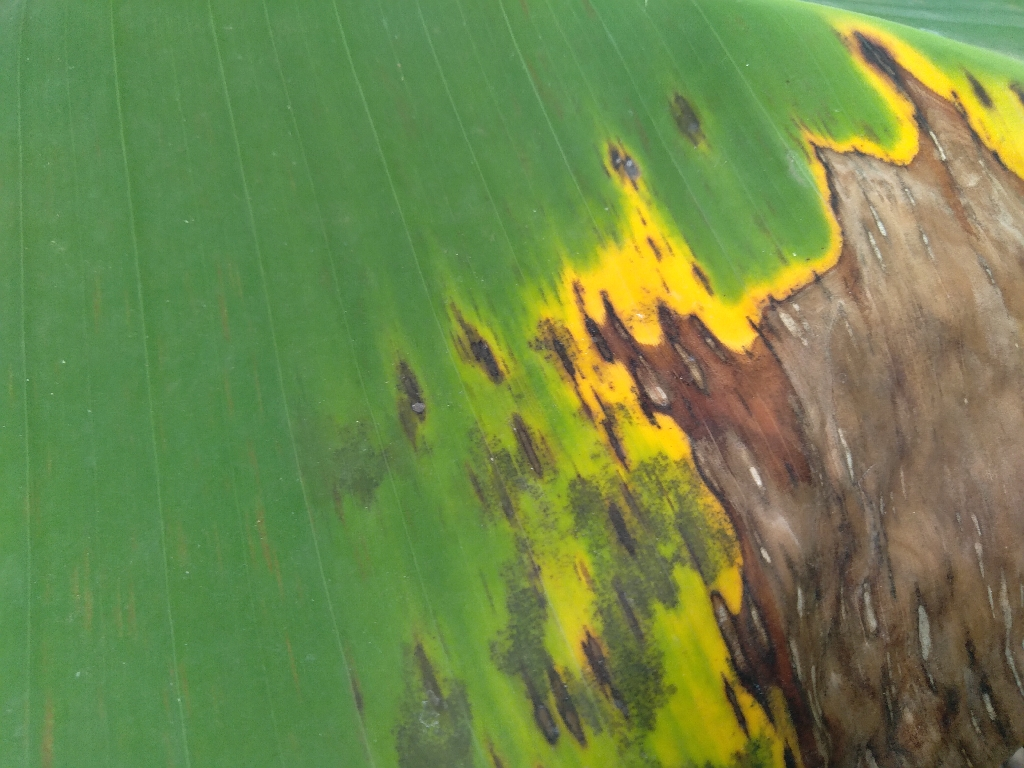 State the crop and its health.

banana, black sigatoka
